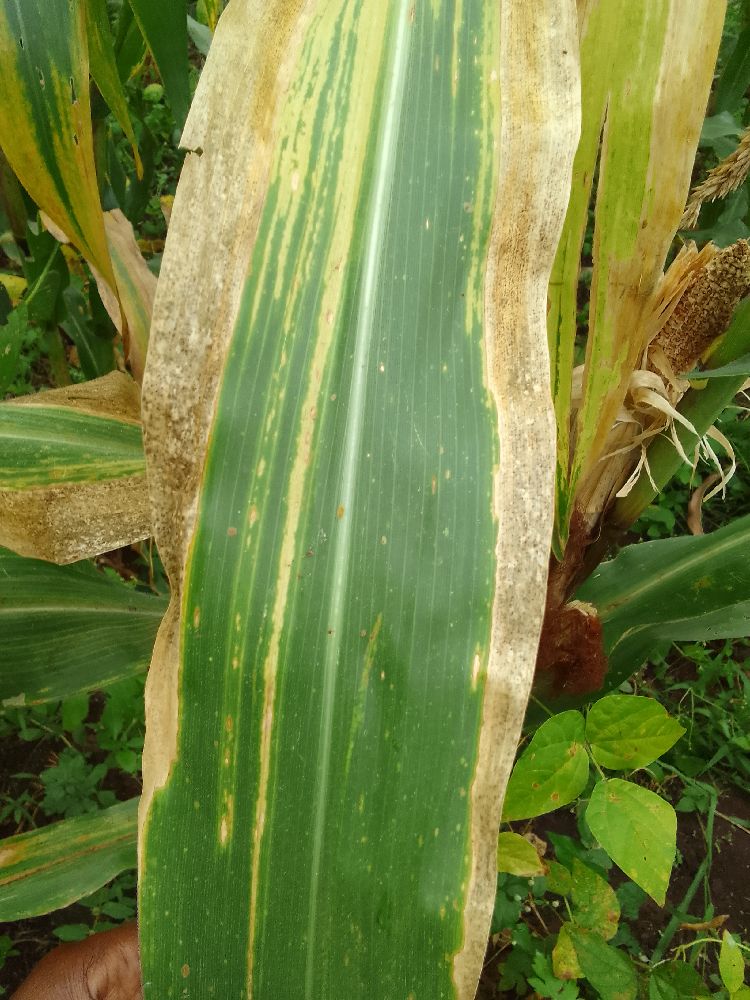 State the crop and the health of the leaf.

maize, maize lethal necrosis
